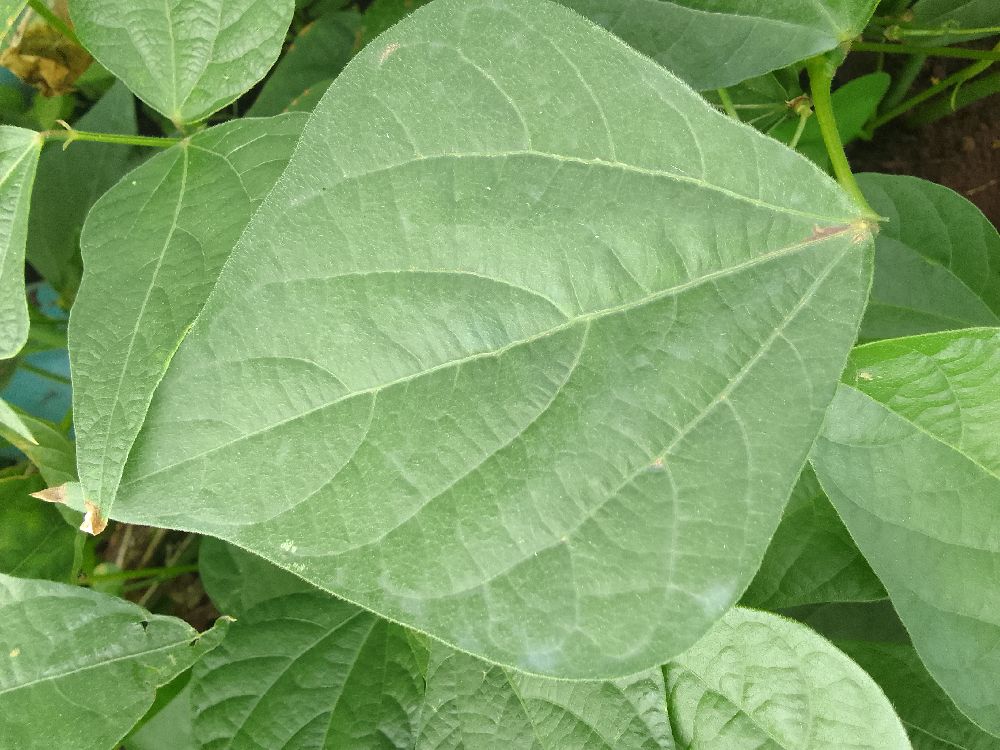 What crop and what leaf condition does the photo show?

common bean, healthy
